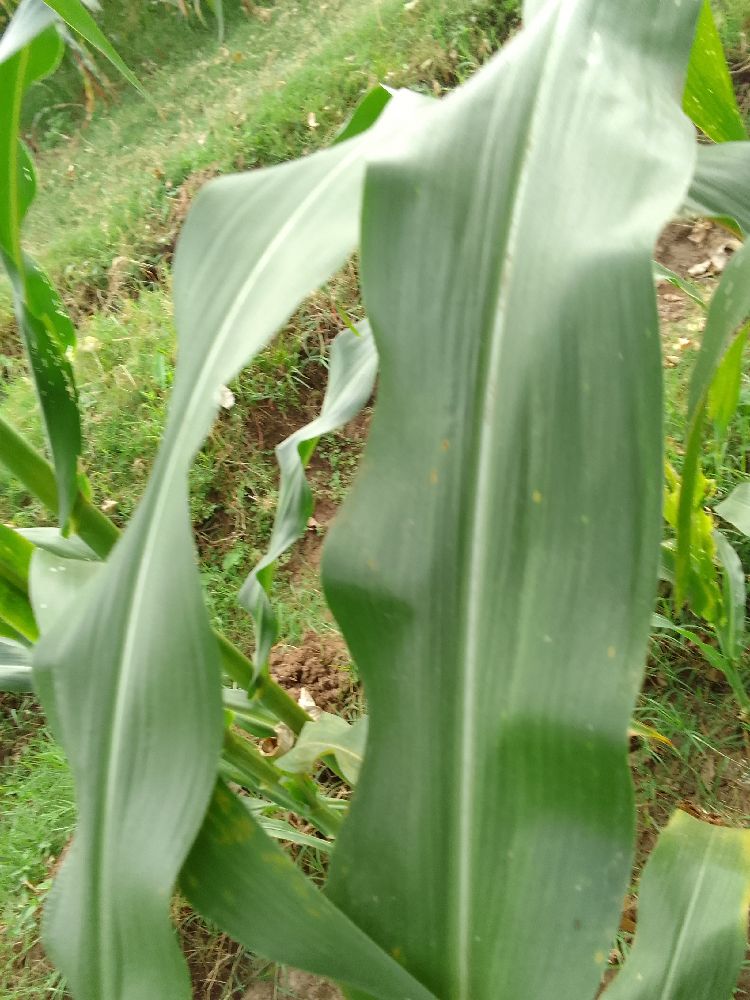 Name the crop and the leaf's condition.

maize, healthy
